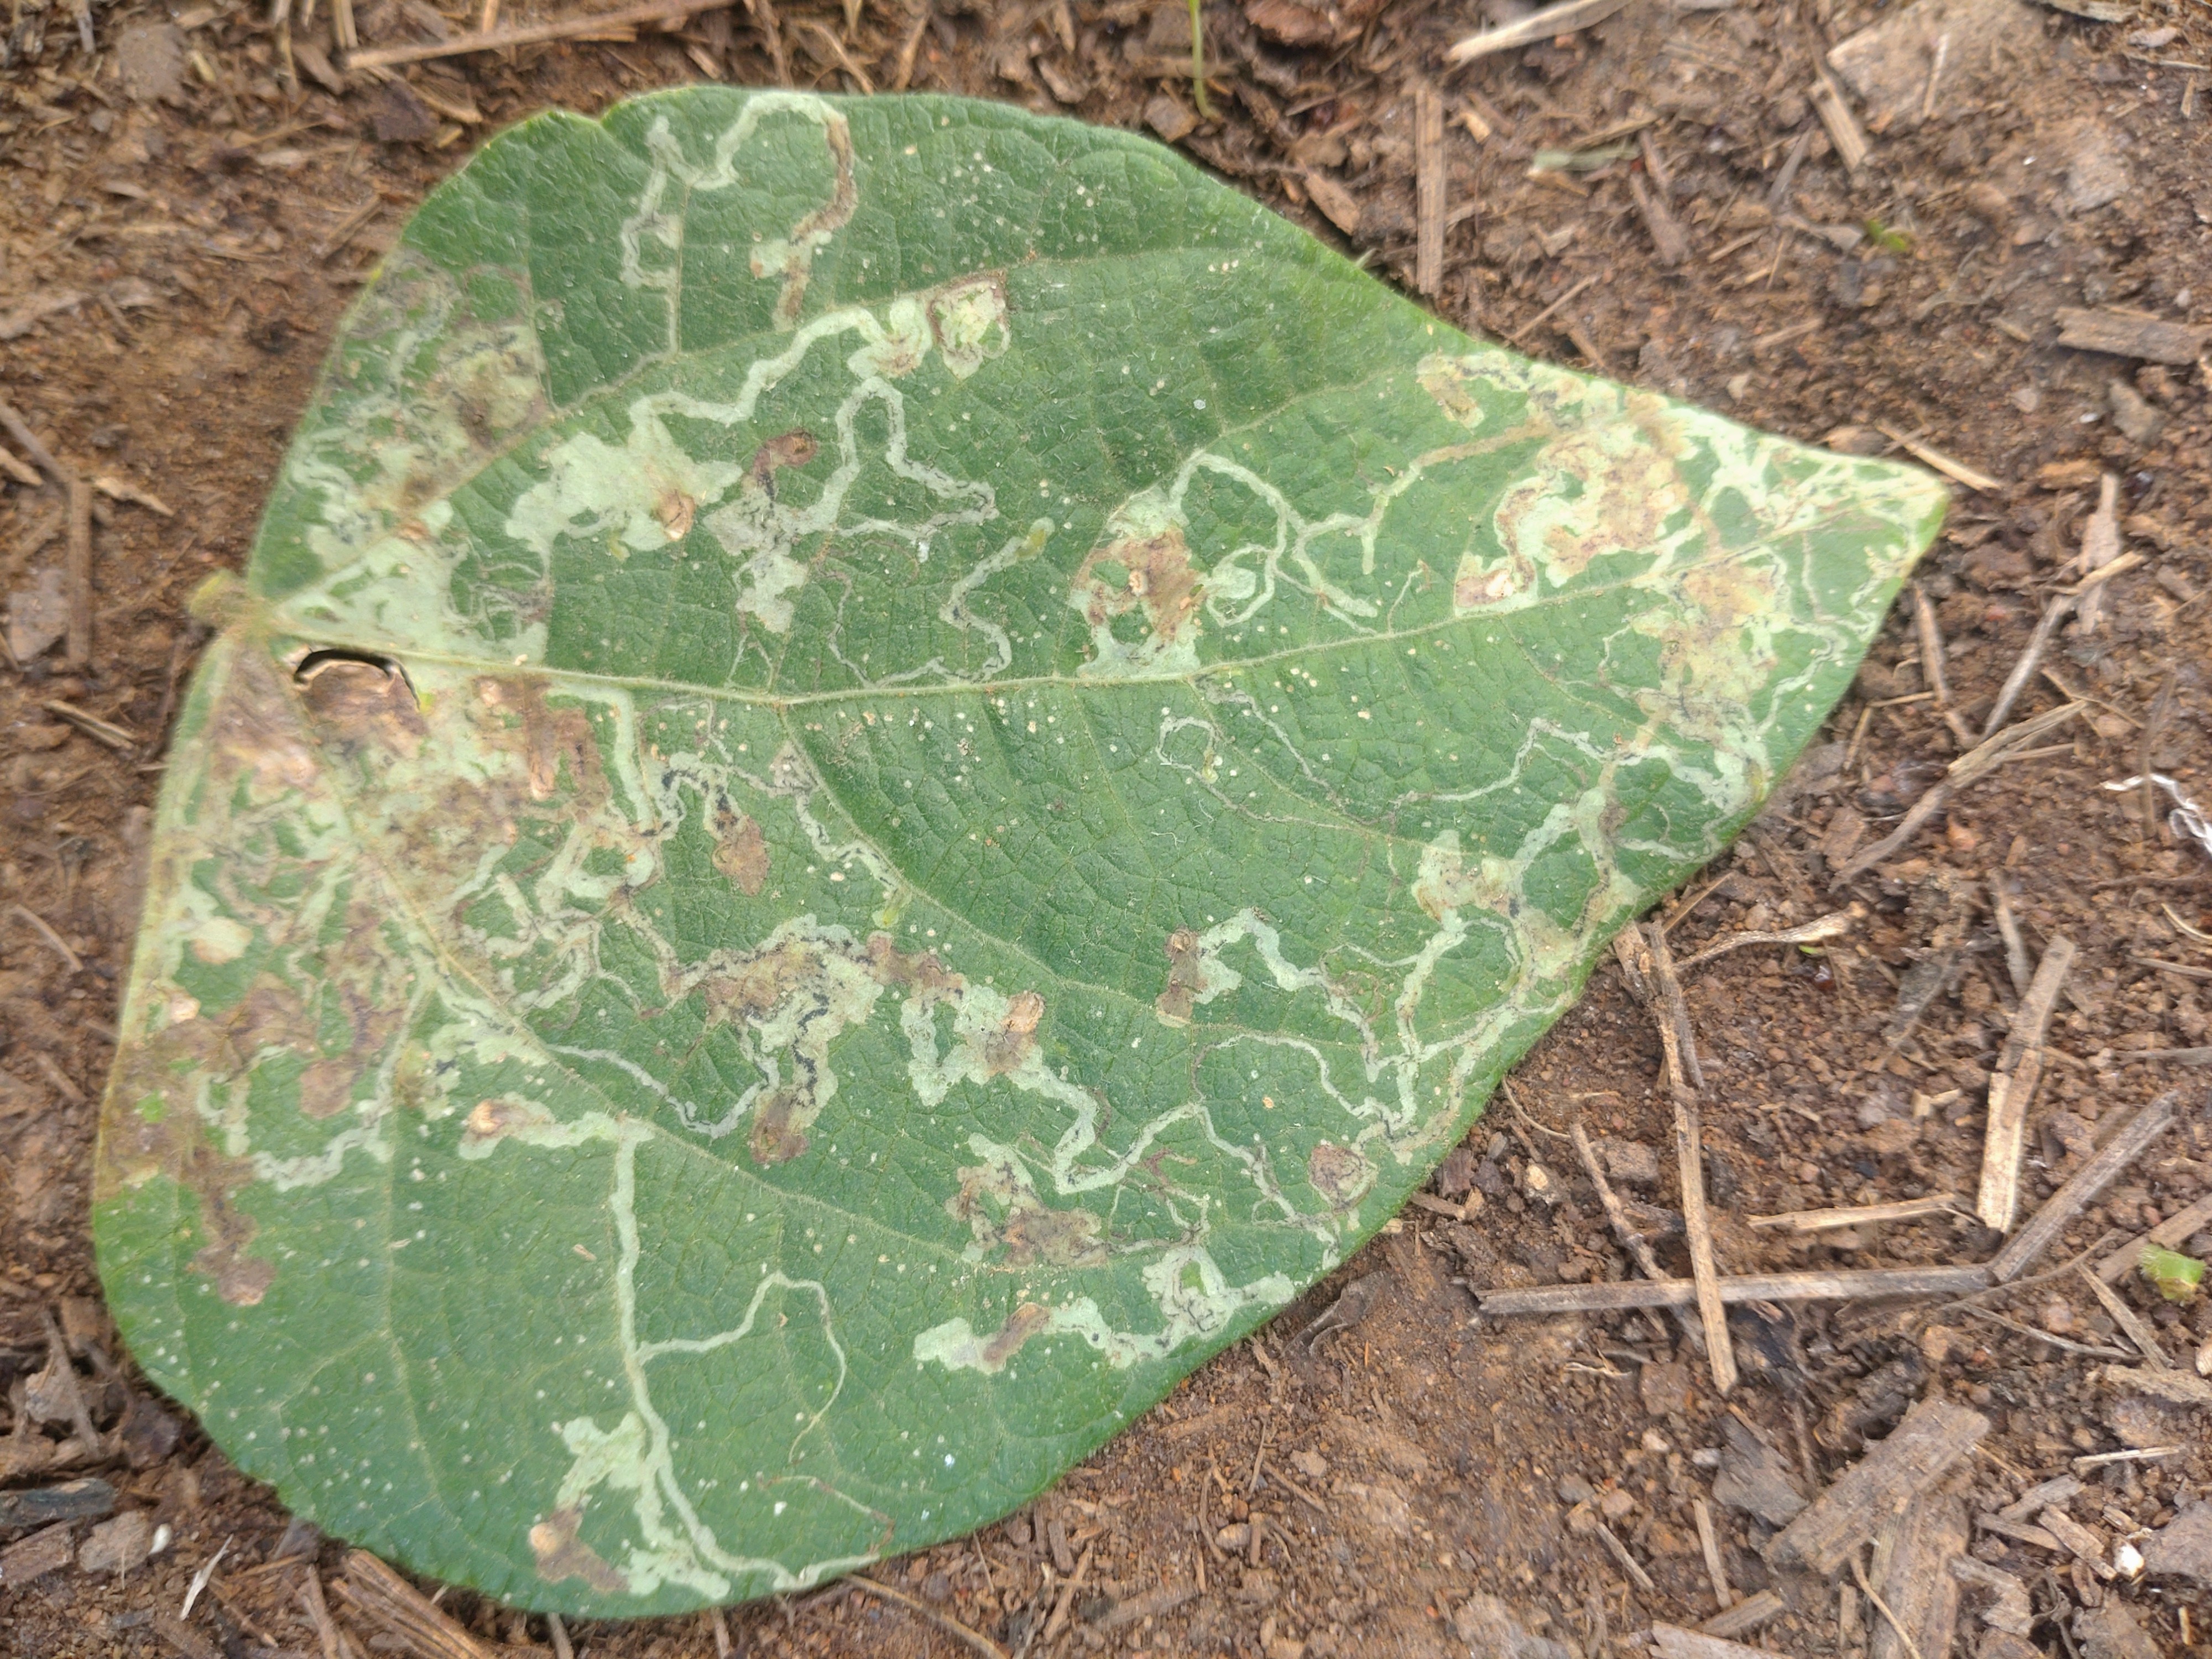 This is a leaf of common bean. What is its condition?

anthracnose
